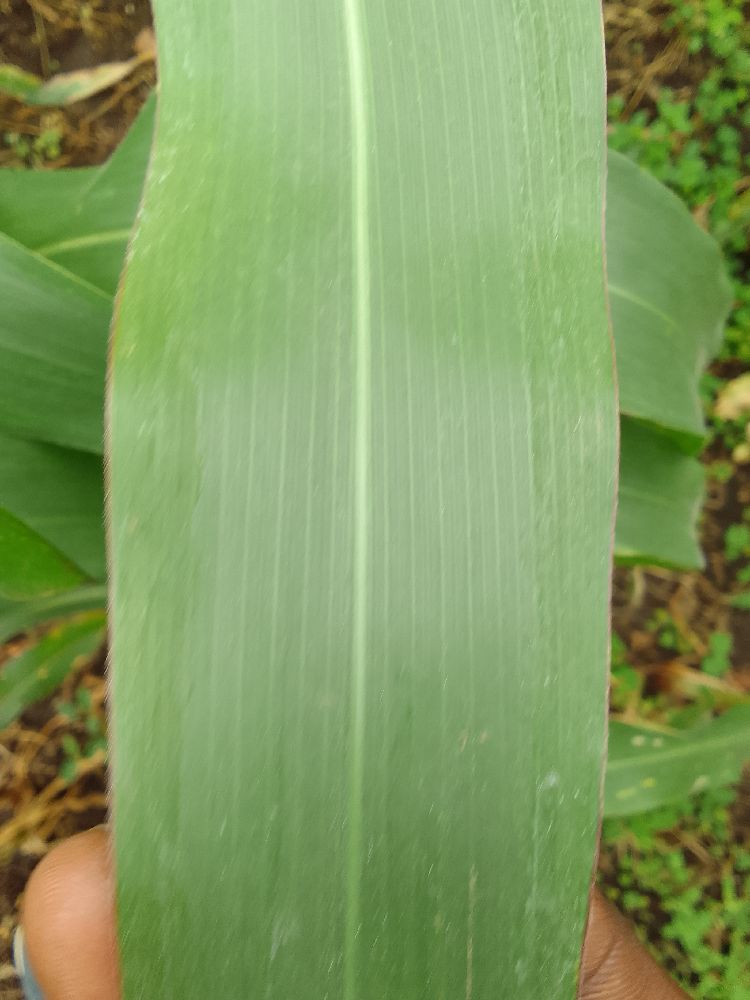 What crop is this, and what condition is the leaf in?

maize, healthy
